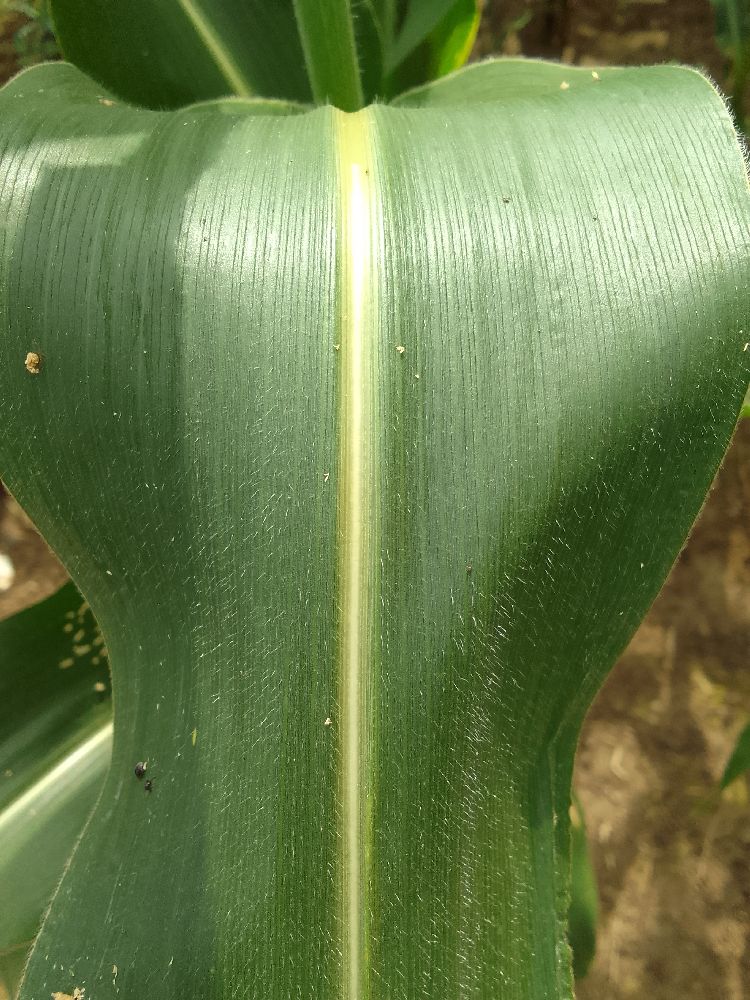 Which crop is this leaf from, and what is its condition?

maize, healthy
